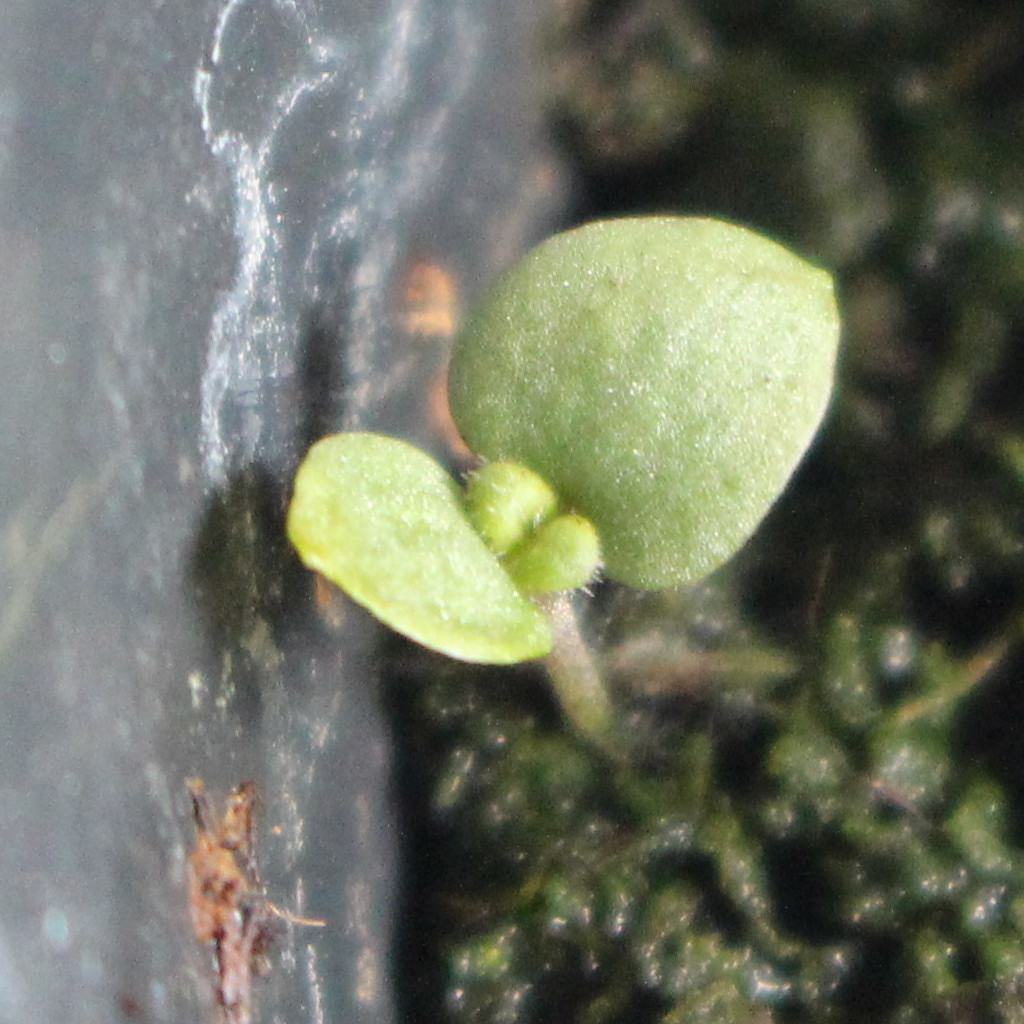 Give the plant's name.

Veronica persica
